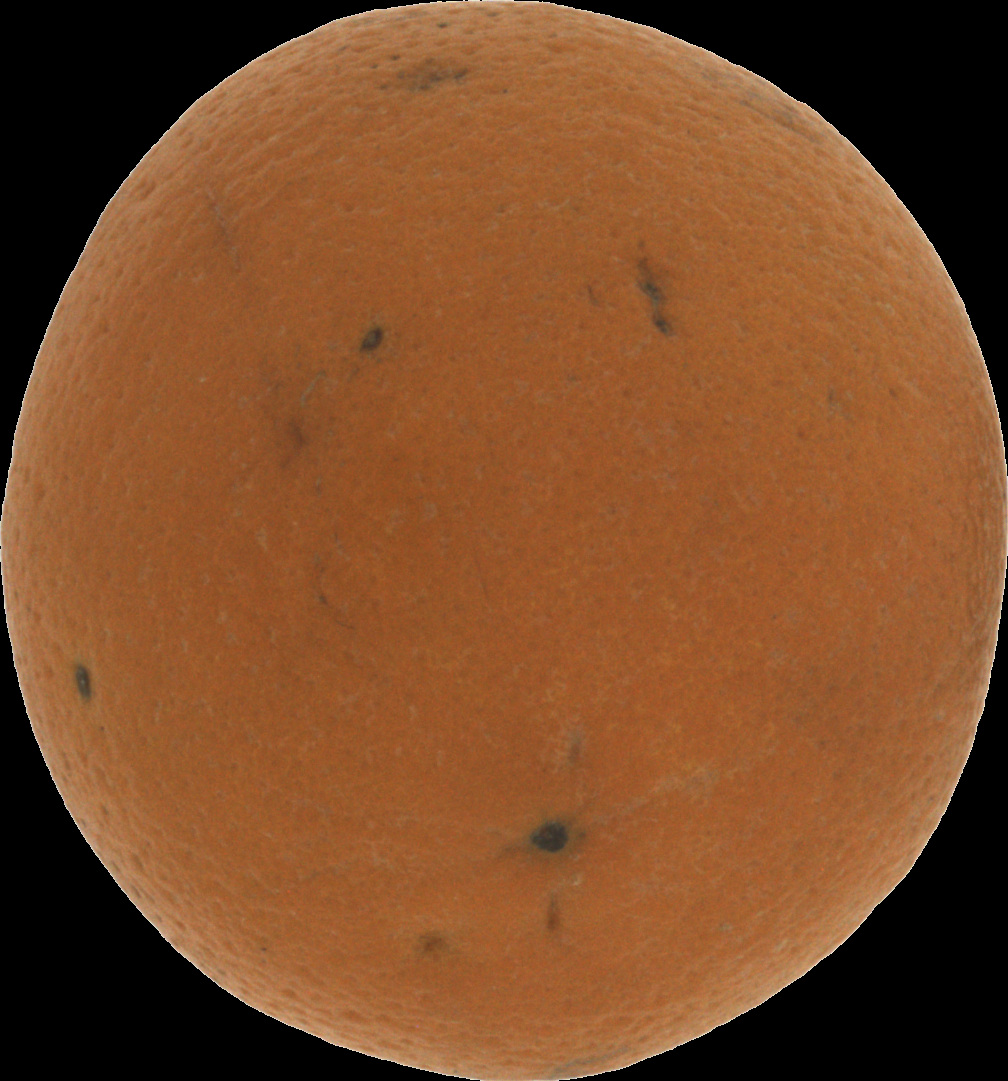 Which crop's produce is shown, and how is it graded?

orange, bad
